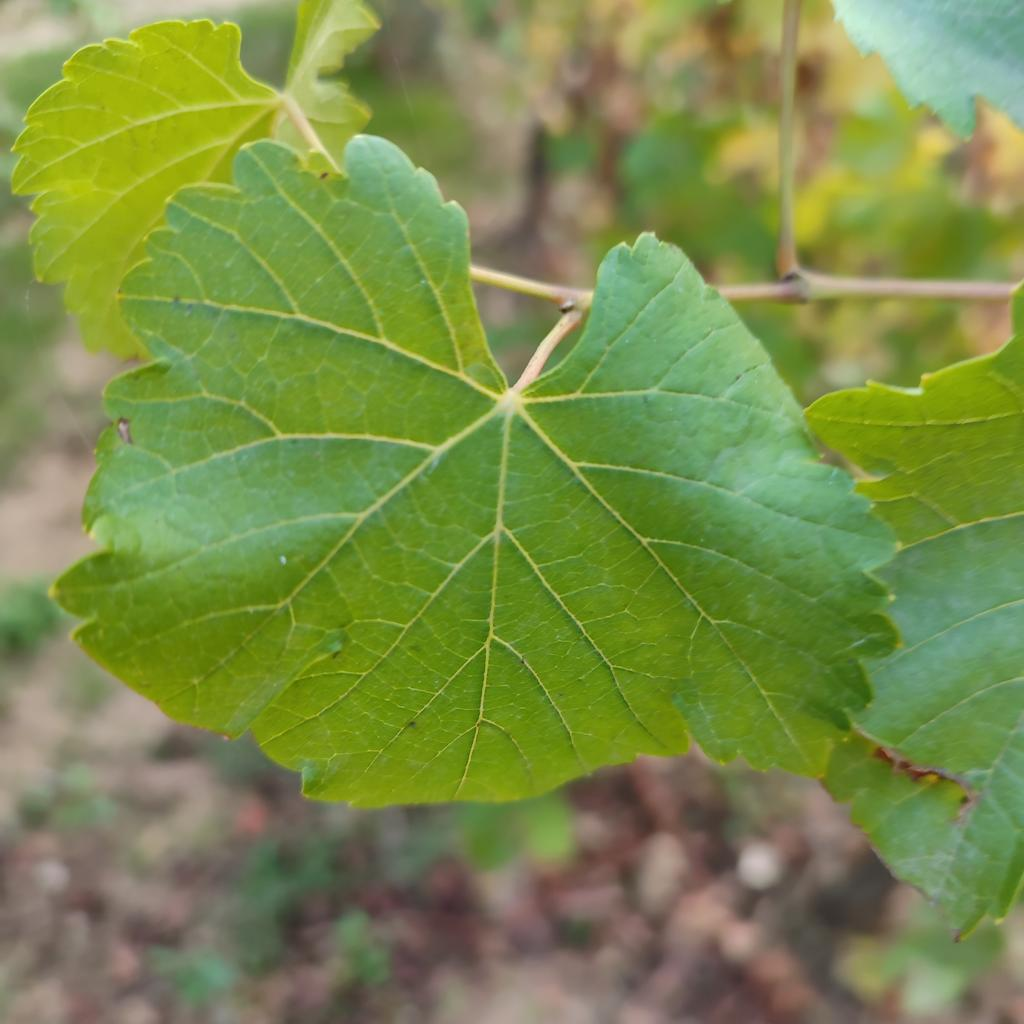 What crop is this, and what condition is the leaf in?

grapevine, powdery mildew
